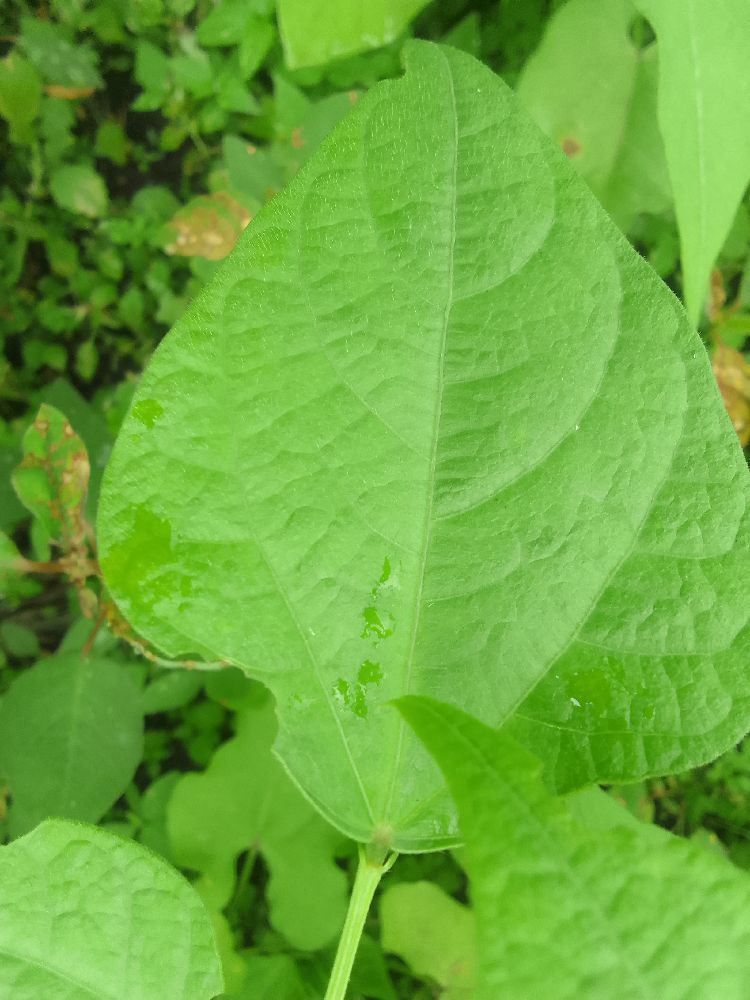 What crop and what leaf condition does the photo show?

common bean, healthy
